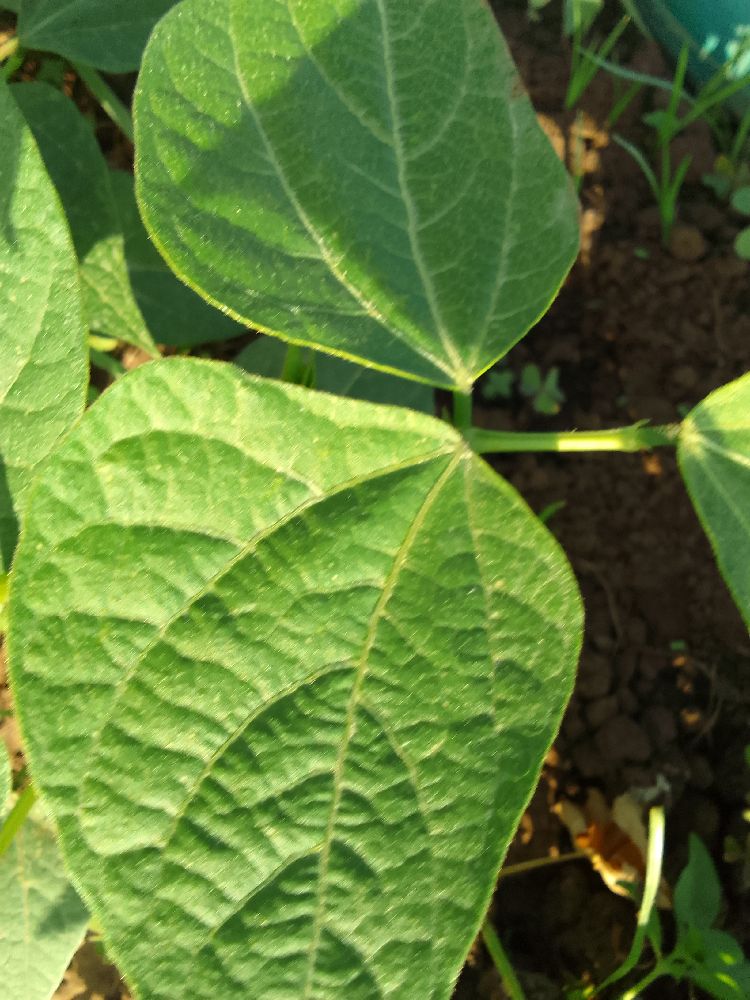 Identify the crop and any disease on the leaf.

common bean, healthy
